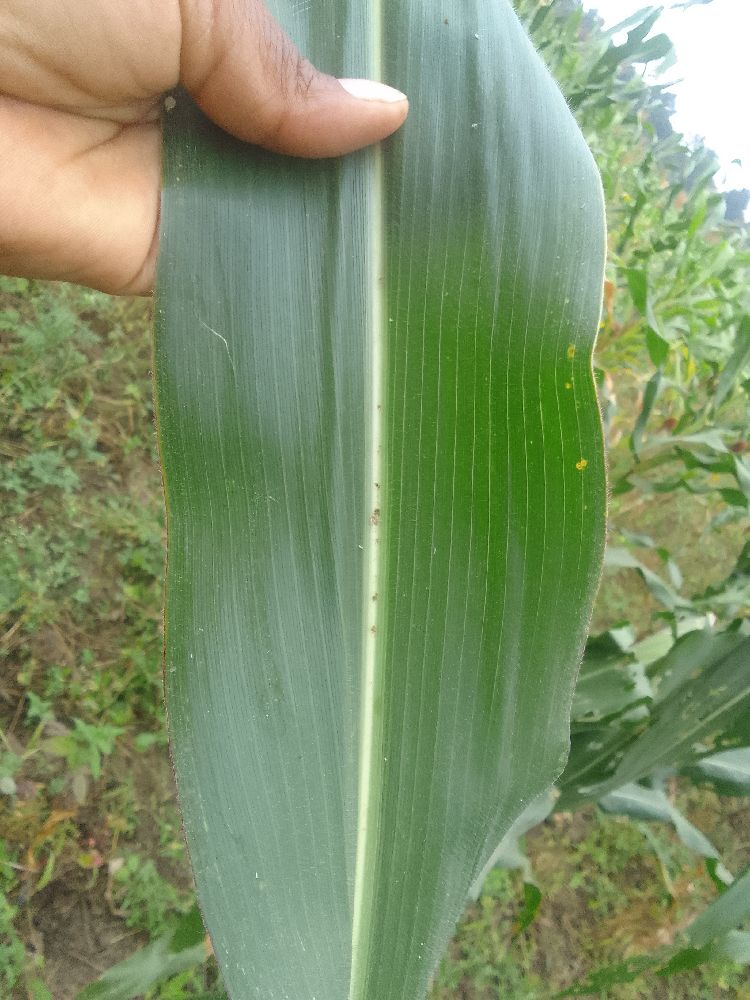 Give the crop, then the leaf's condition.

maize, healthy
